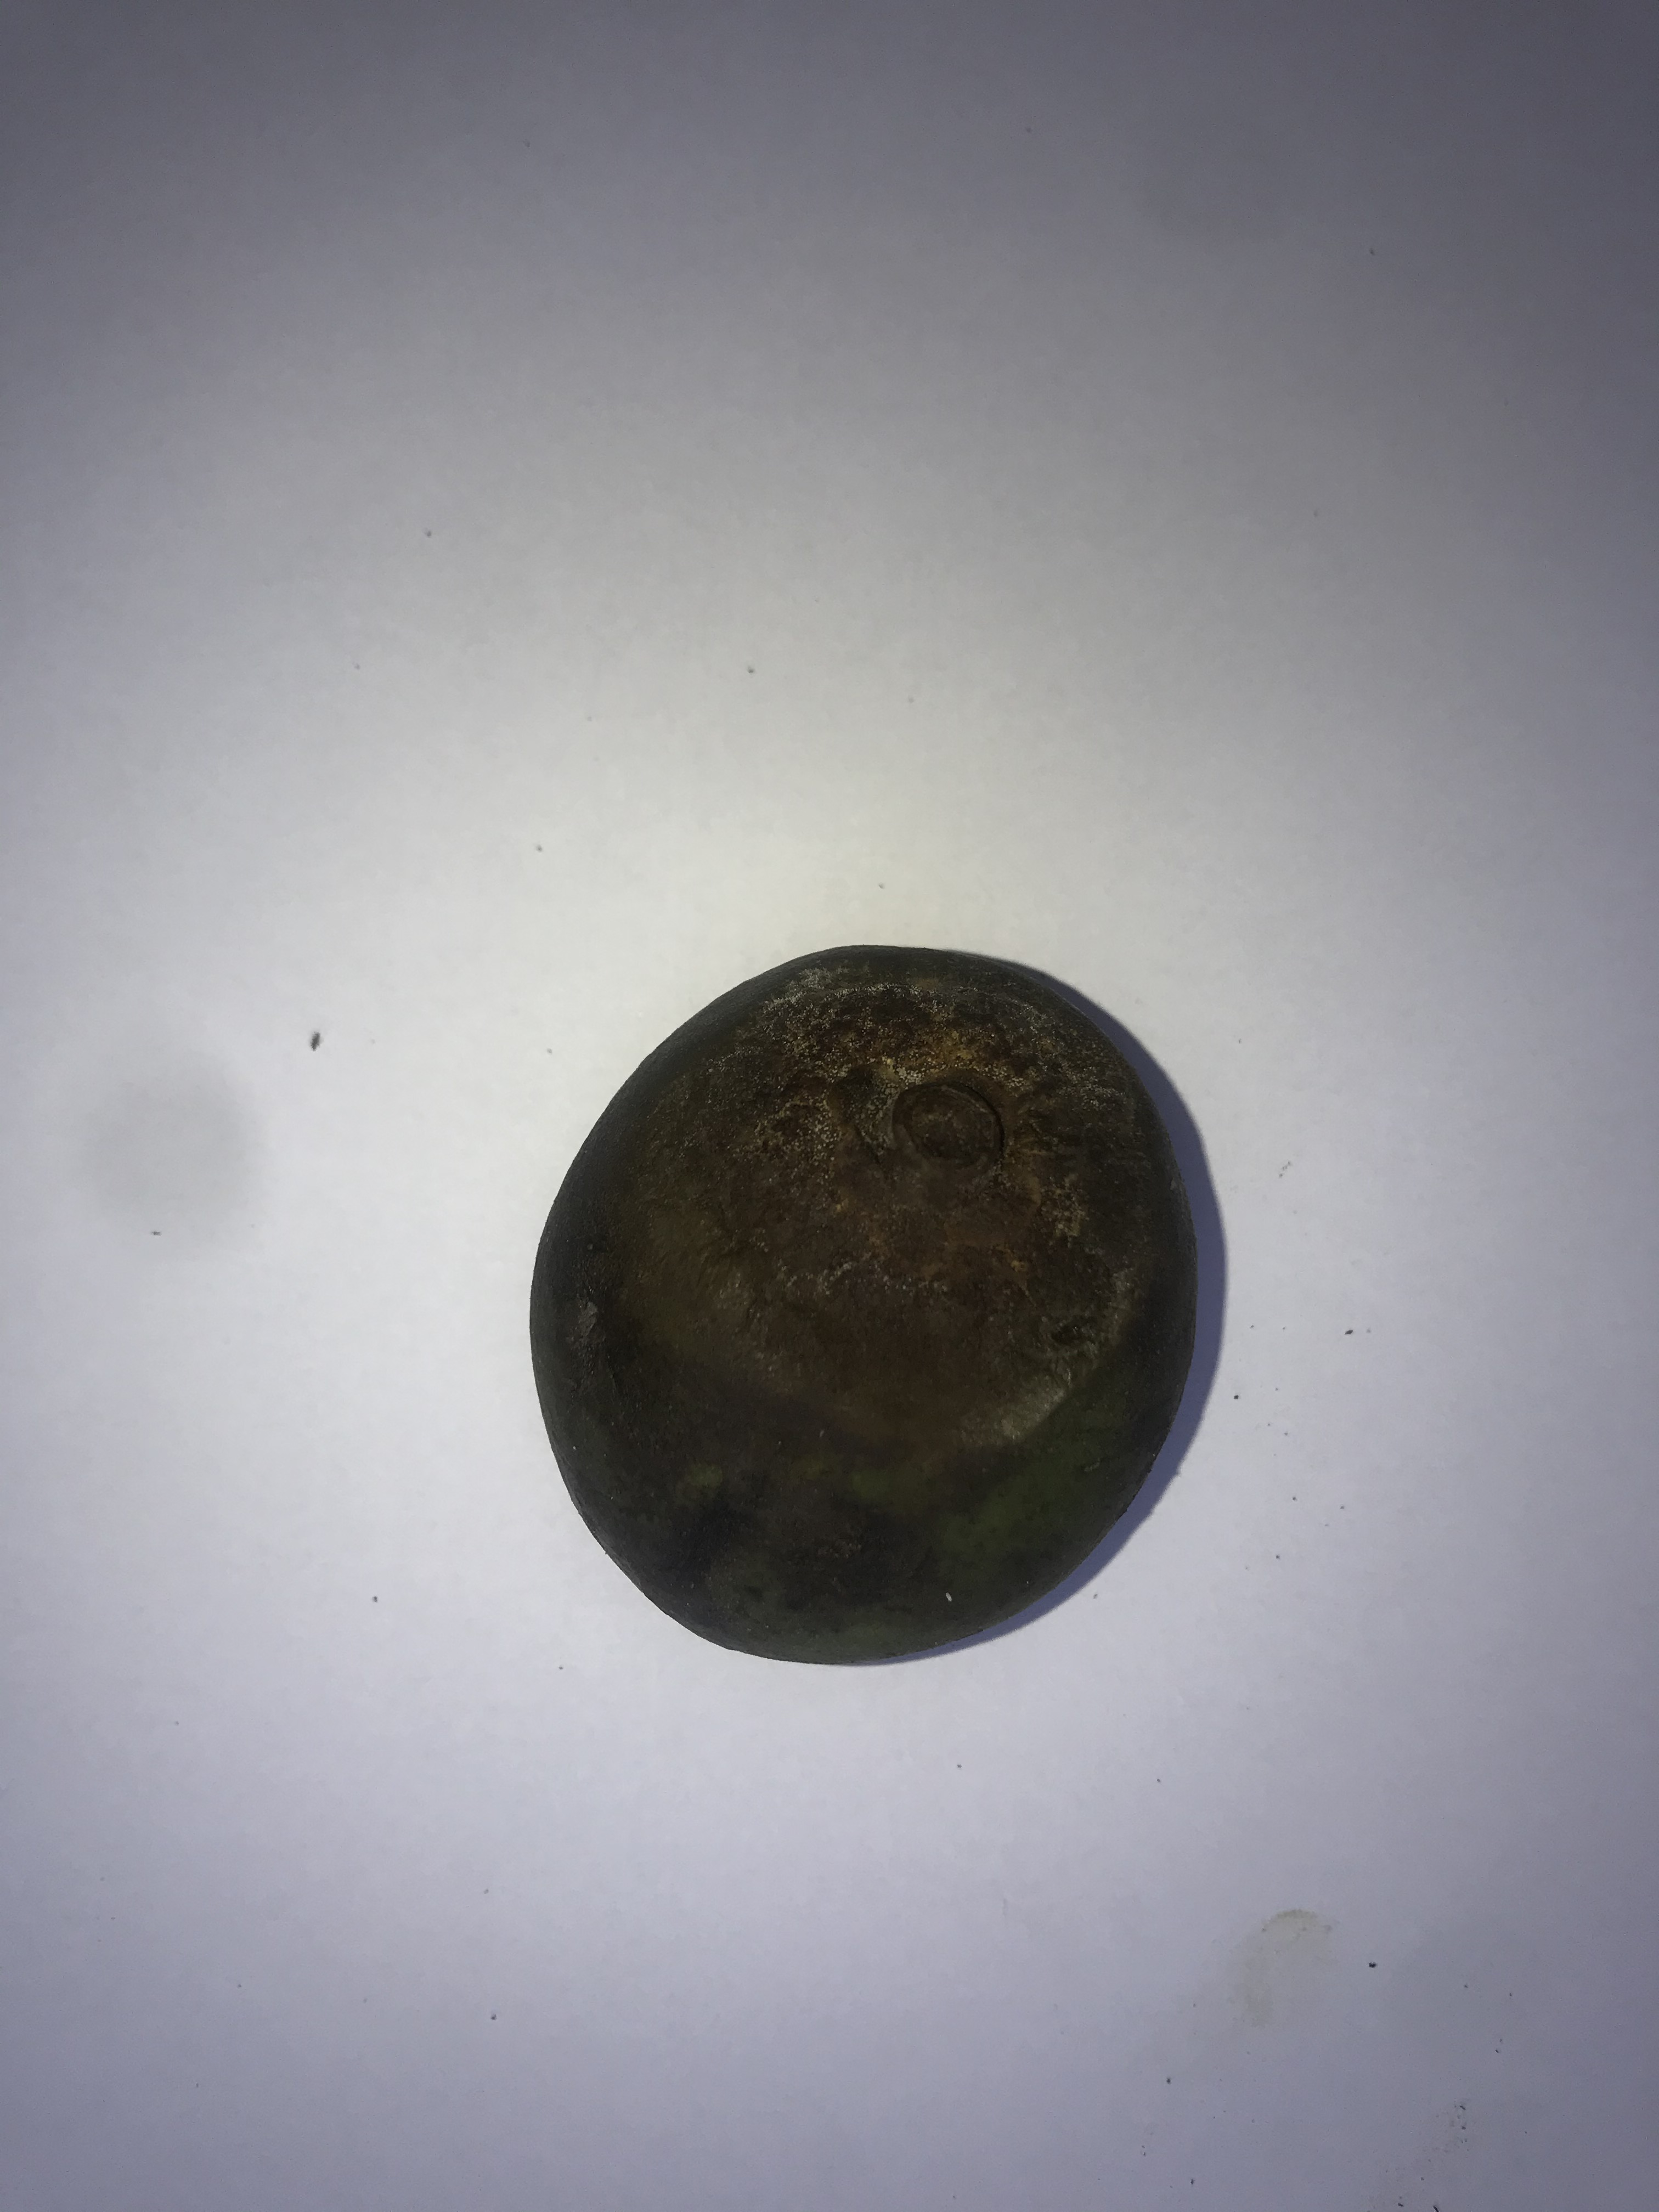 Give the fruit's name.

pequi
